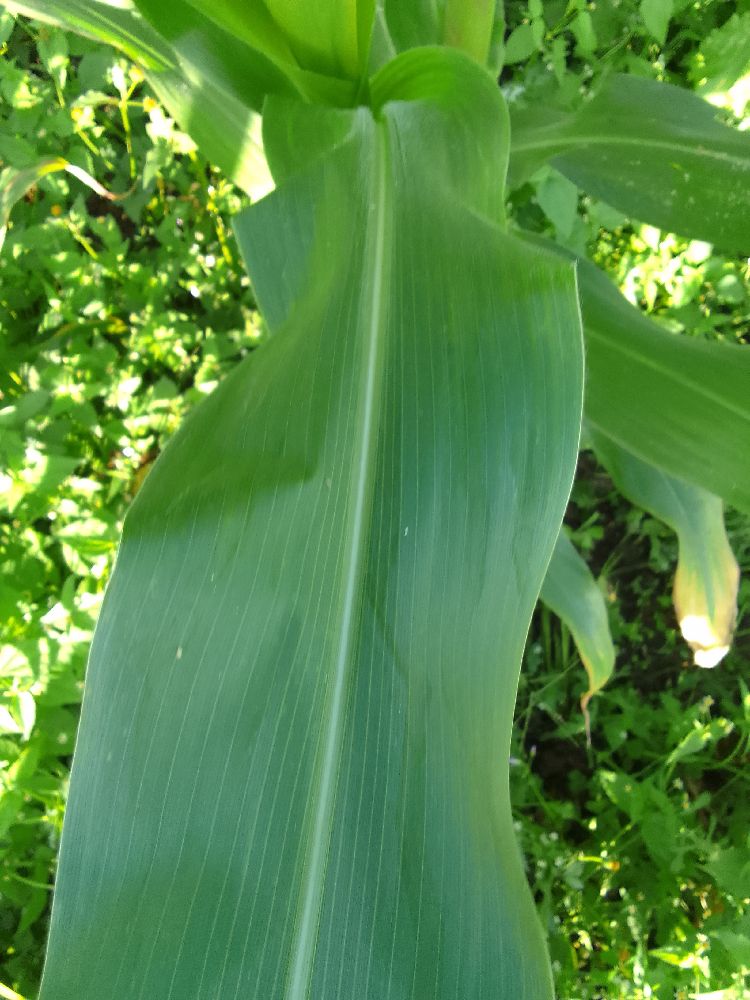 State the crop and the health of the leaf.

maize, healthy
